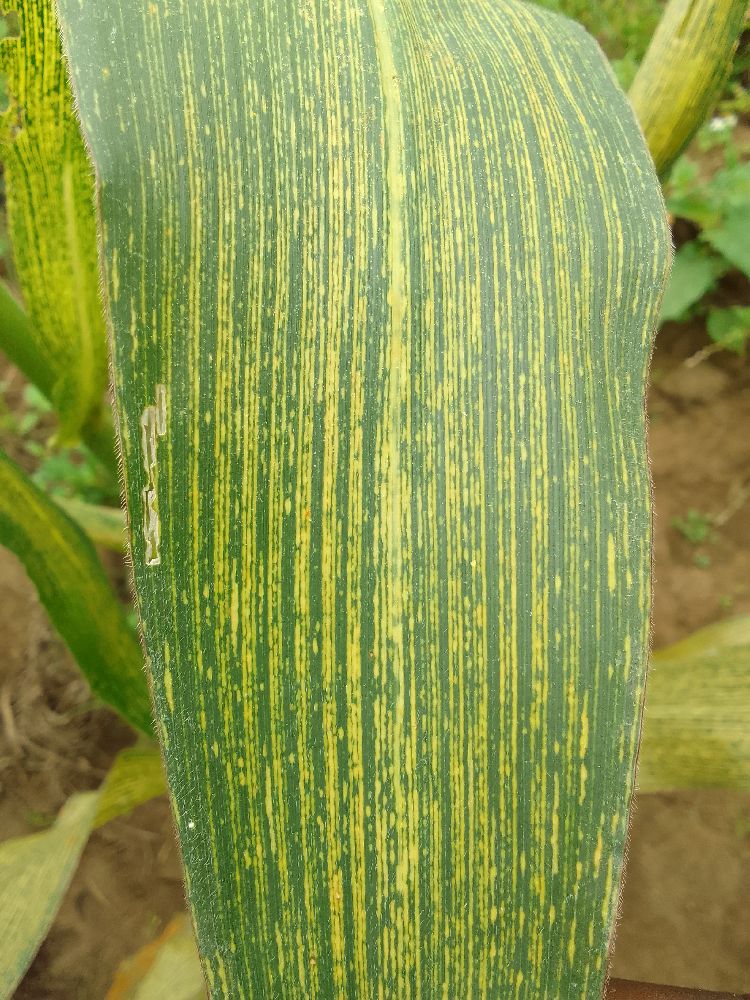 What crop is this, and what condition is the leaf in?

maize, maize streak virus
